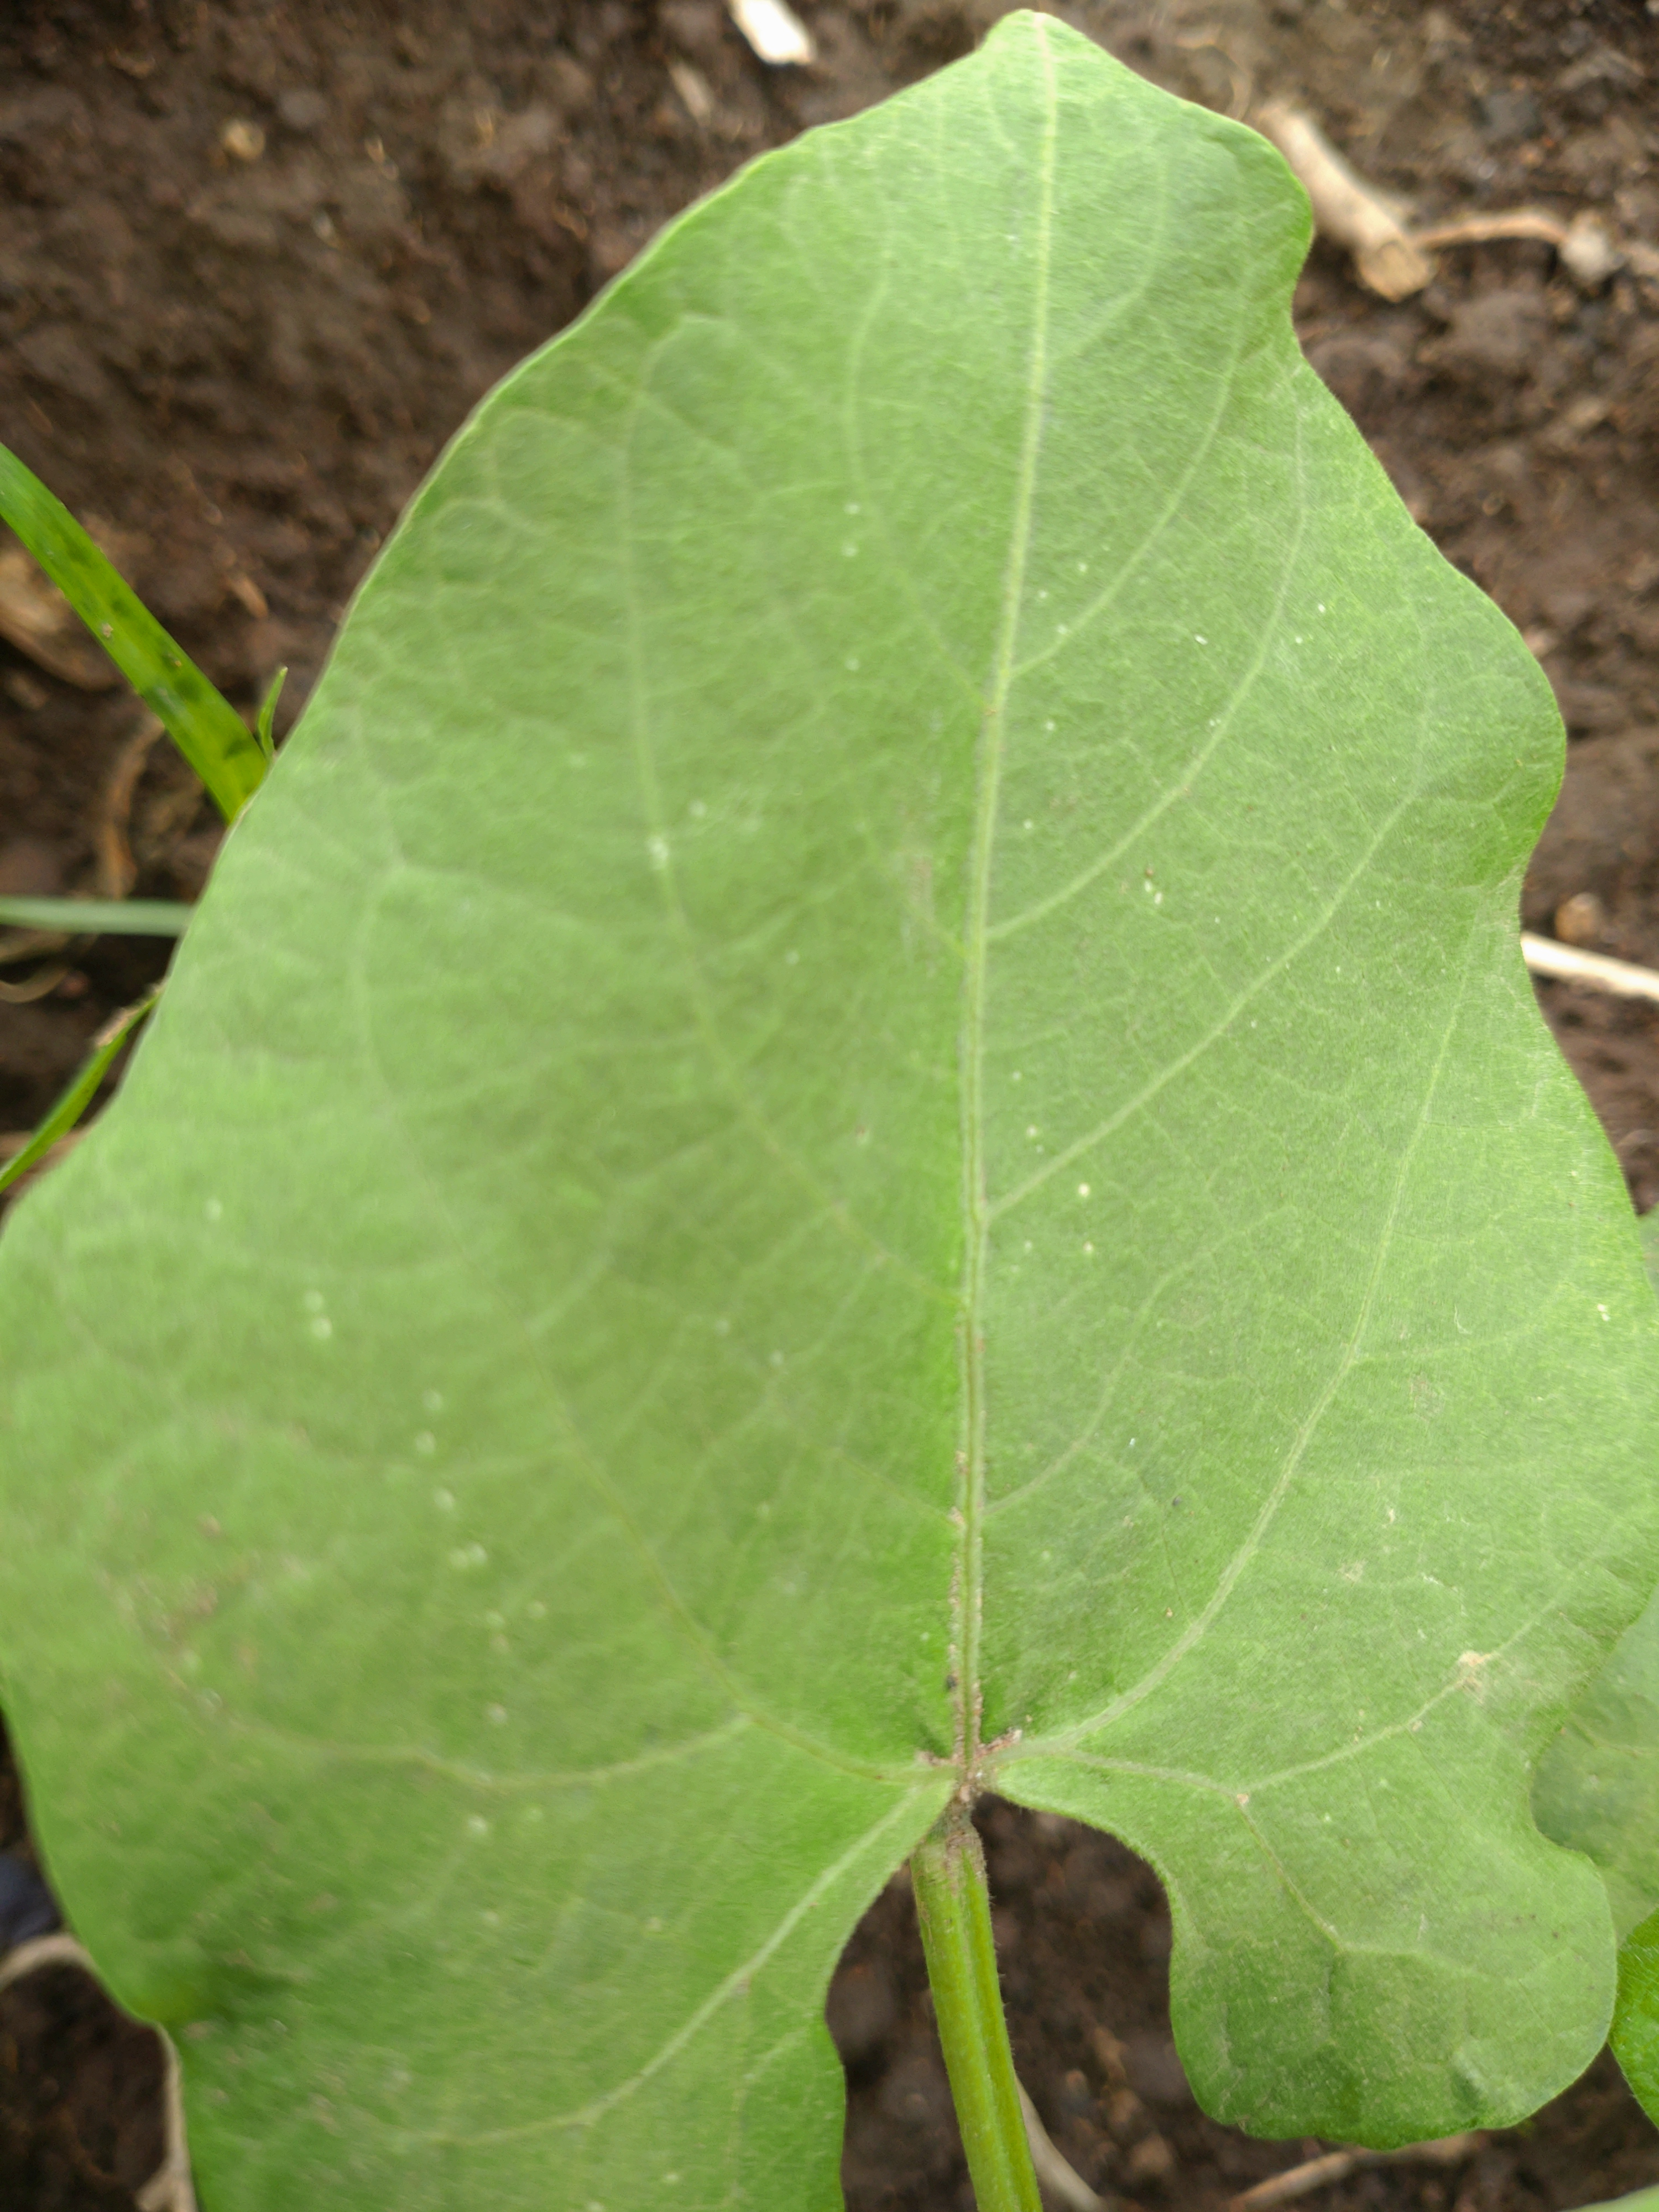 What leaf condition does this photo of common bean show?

healthy
